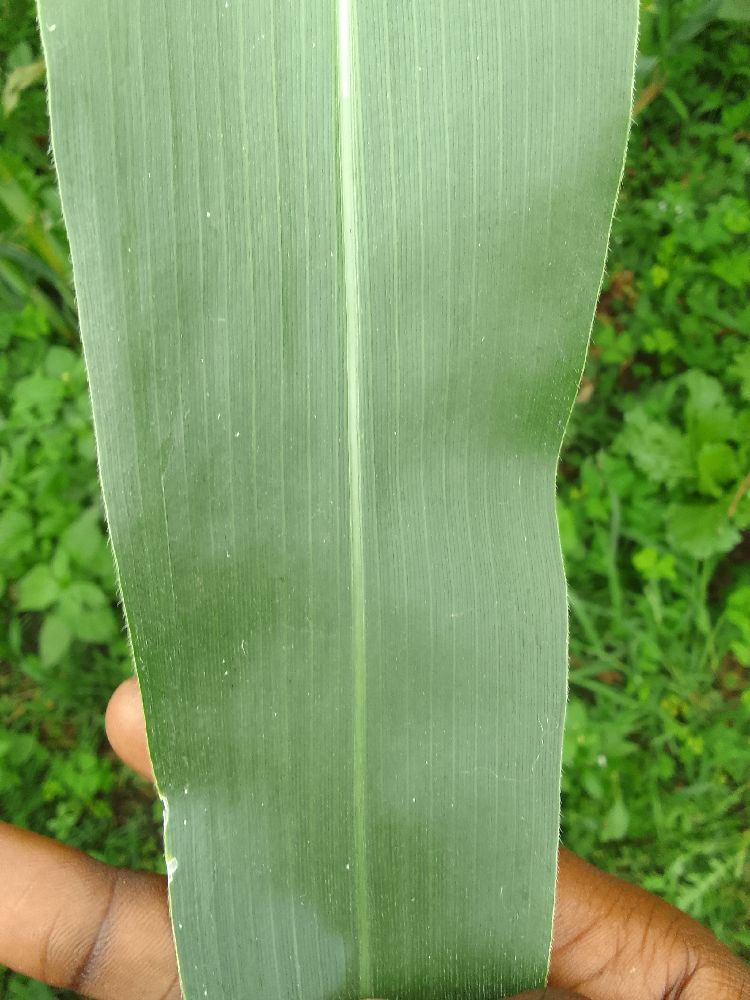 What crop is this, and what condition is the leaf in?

maize, healthy
